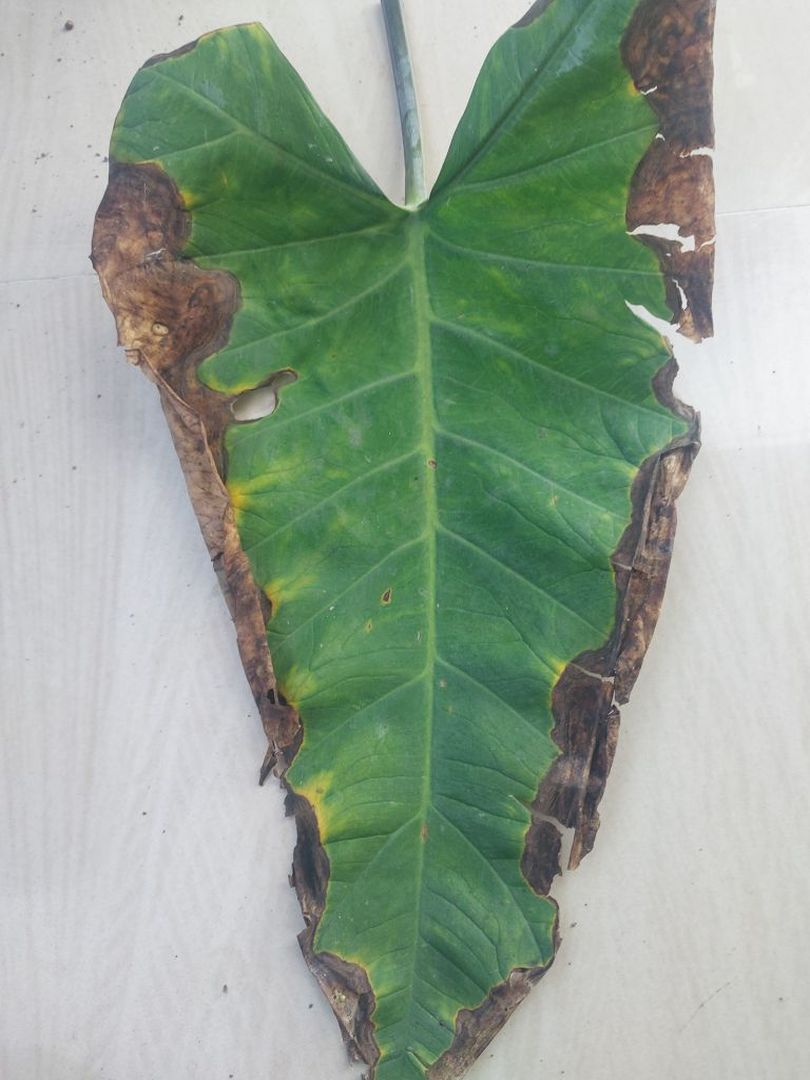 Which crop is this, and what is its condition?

taro, leaf blight
